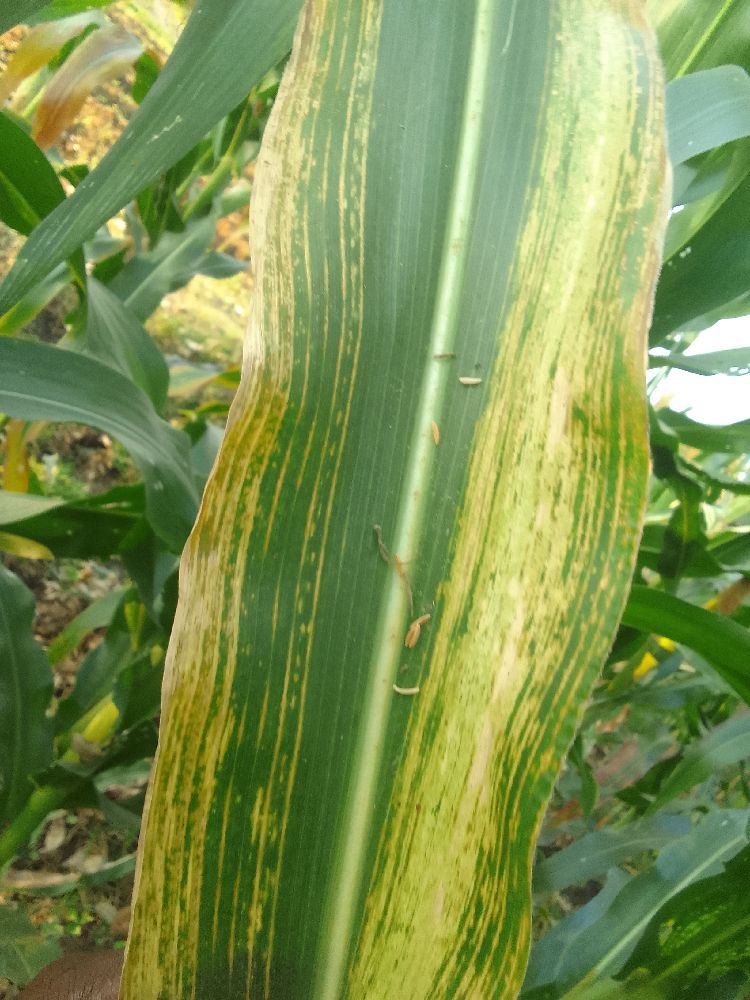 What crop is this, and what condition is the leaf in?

maize, maize lethal necrosis
